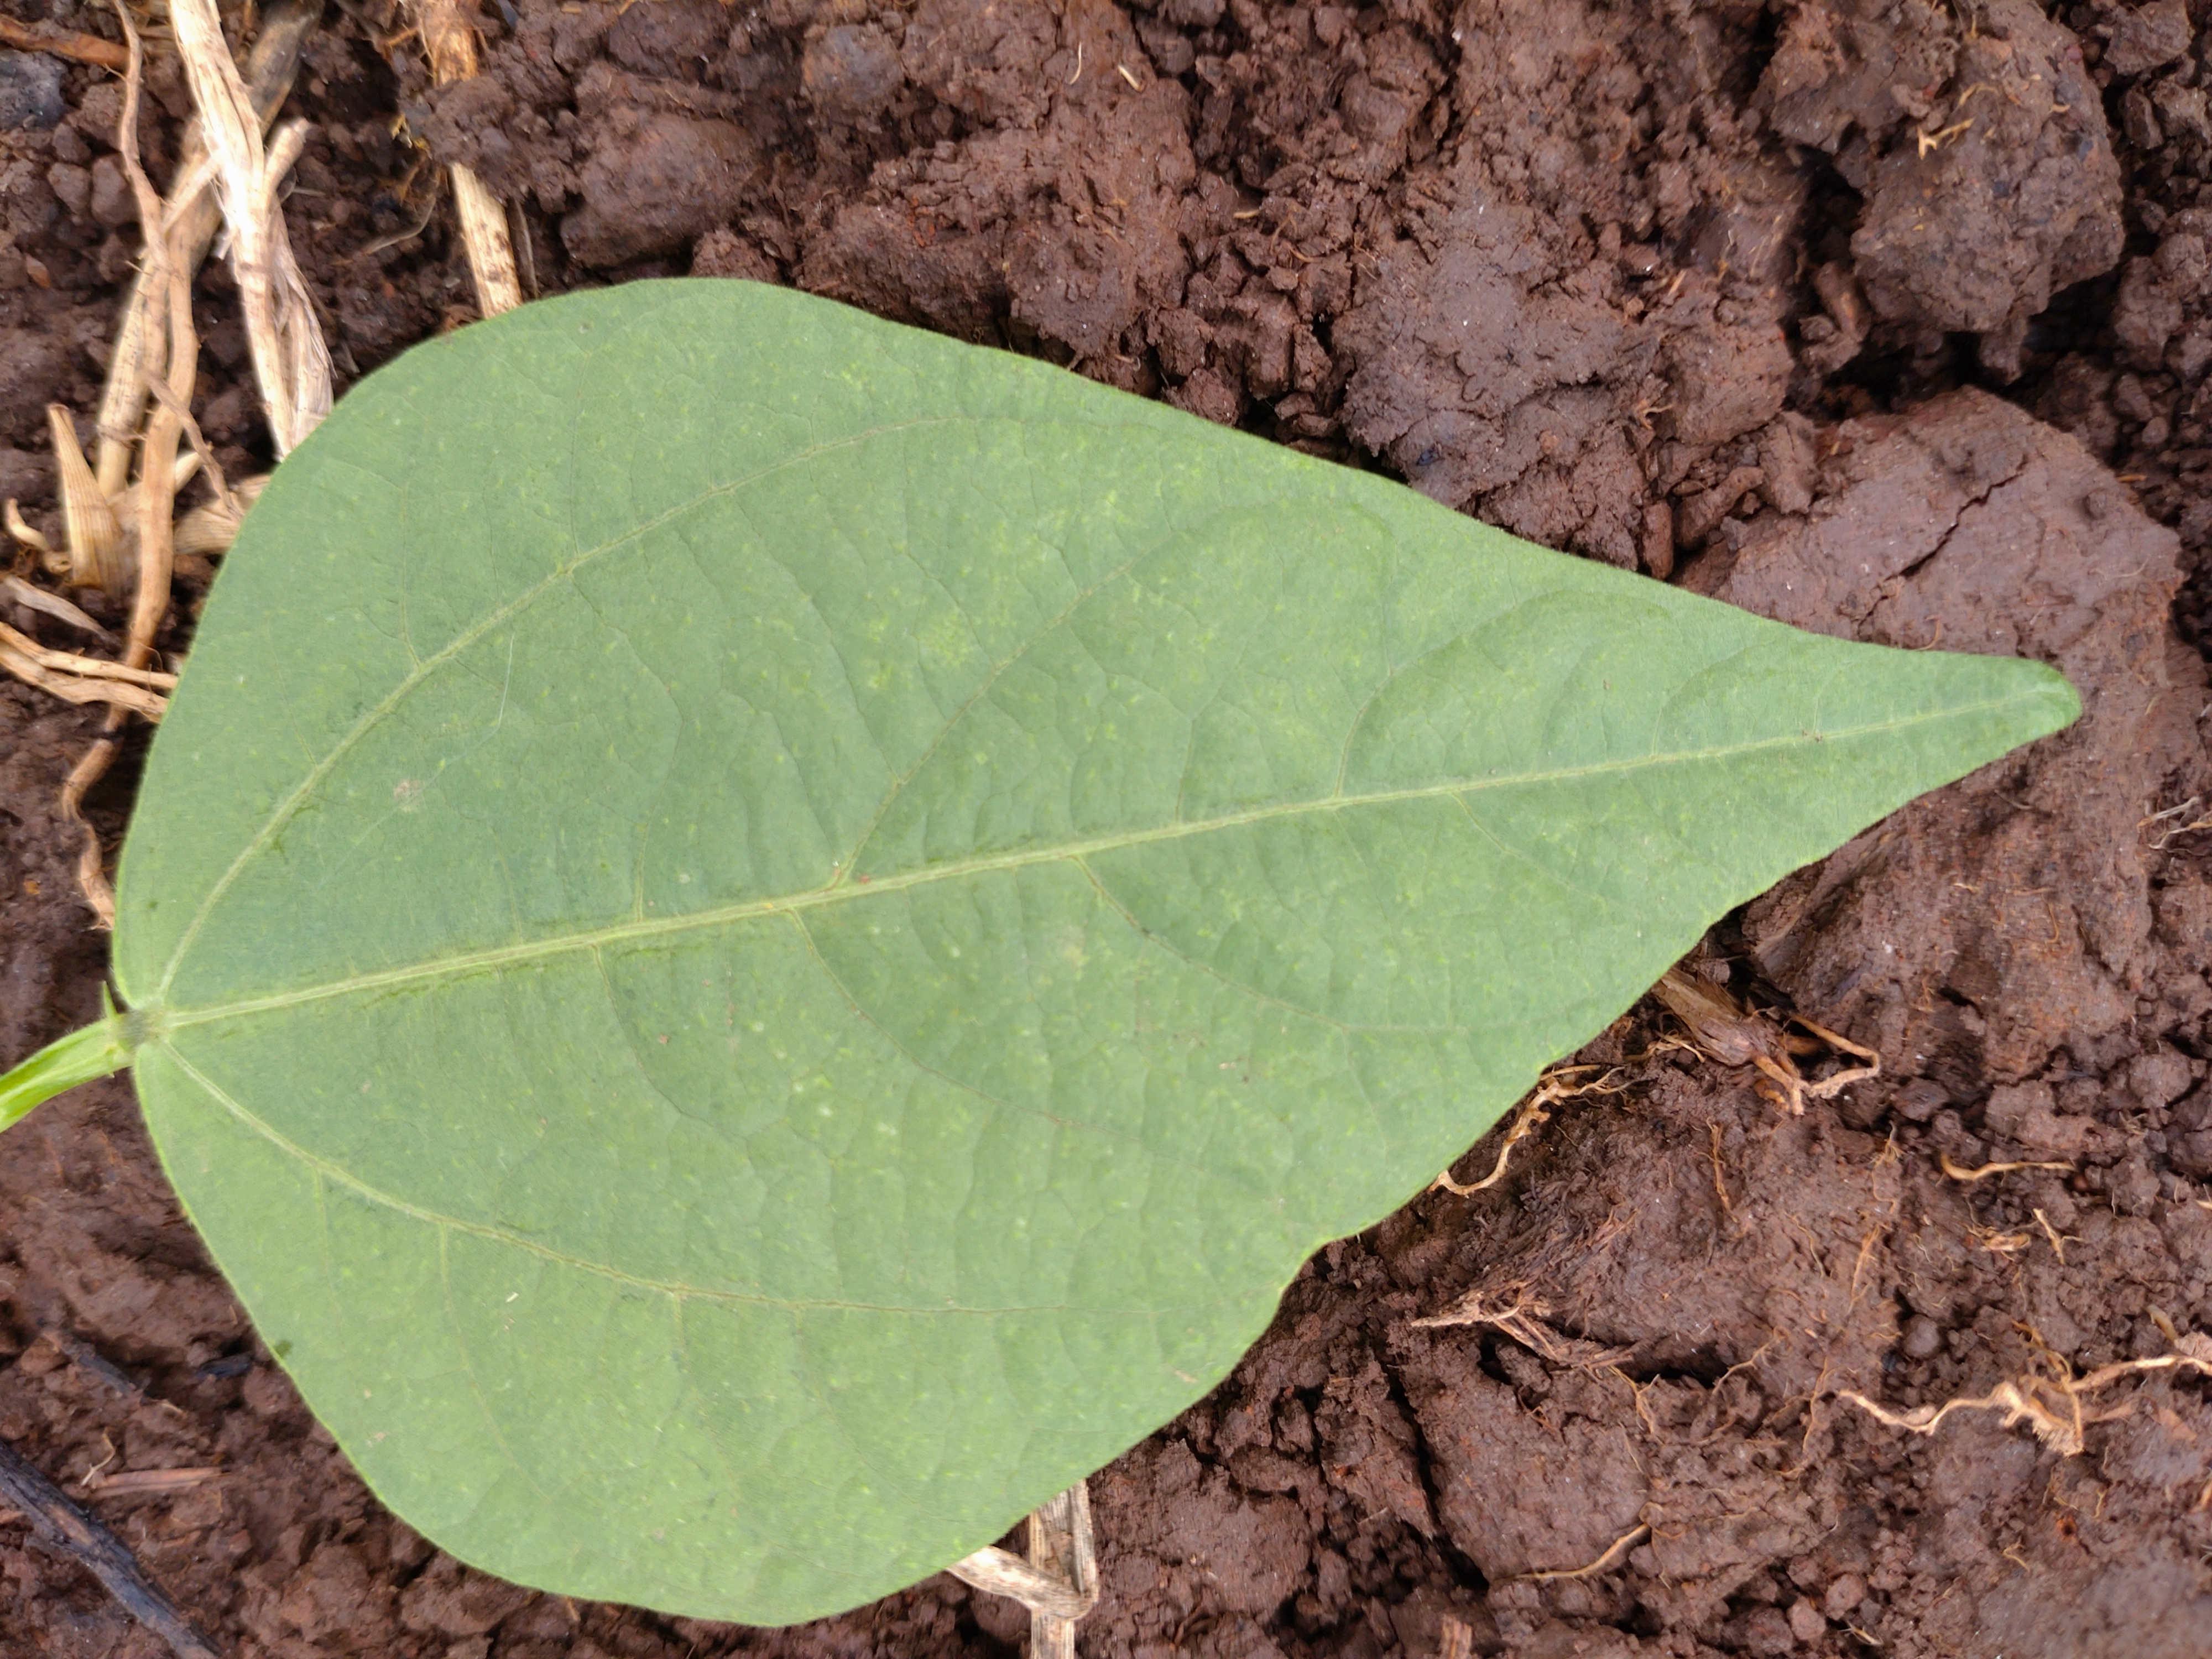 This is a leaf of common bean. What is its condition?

healthy
